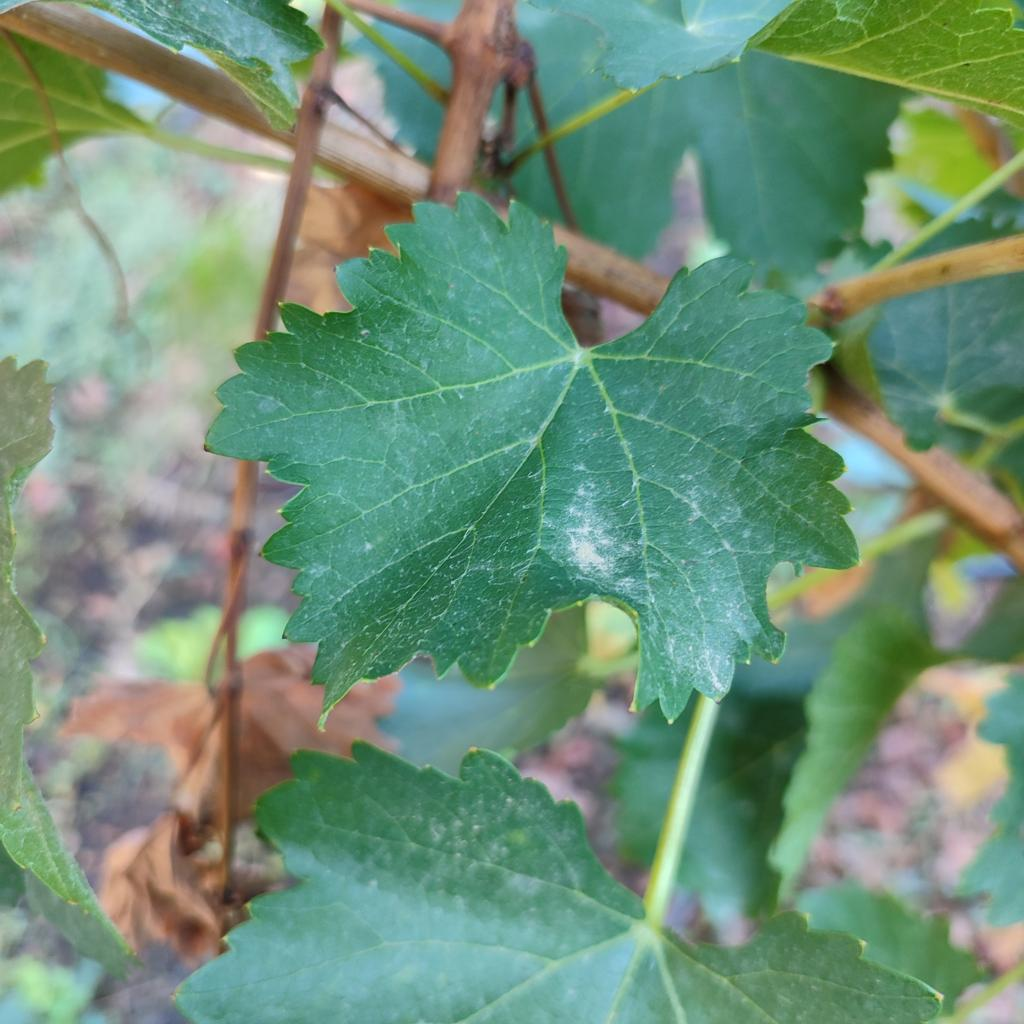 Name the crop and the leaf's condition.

grapevine, powdery mildew
